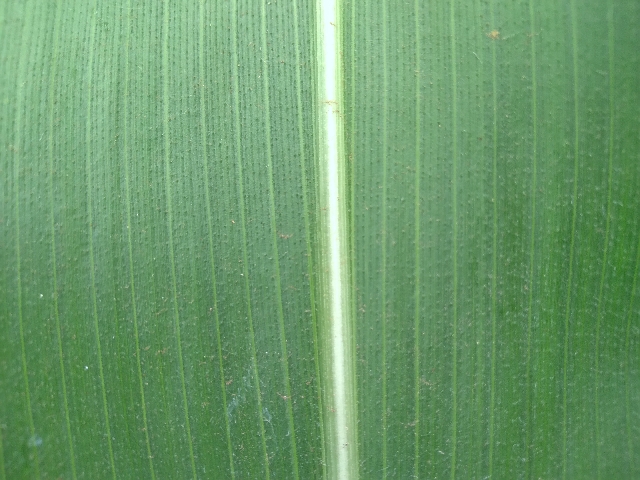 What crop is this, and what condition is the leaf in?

maize, healthy
